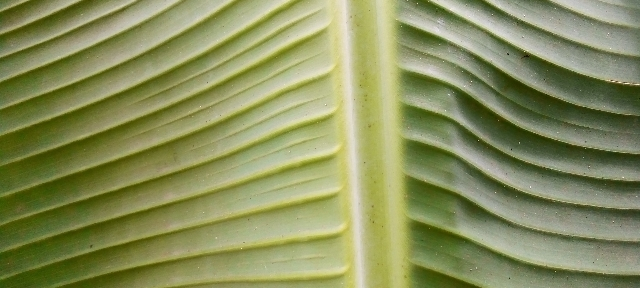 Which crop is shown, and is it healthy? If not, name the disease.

banana, healthy
